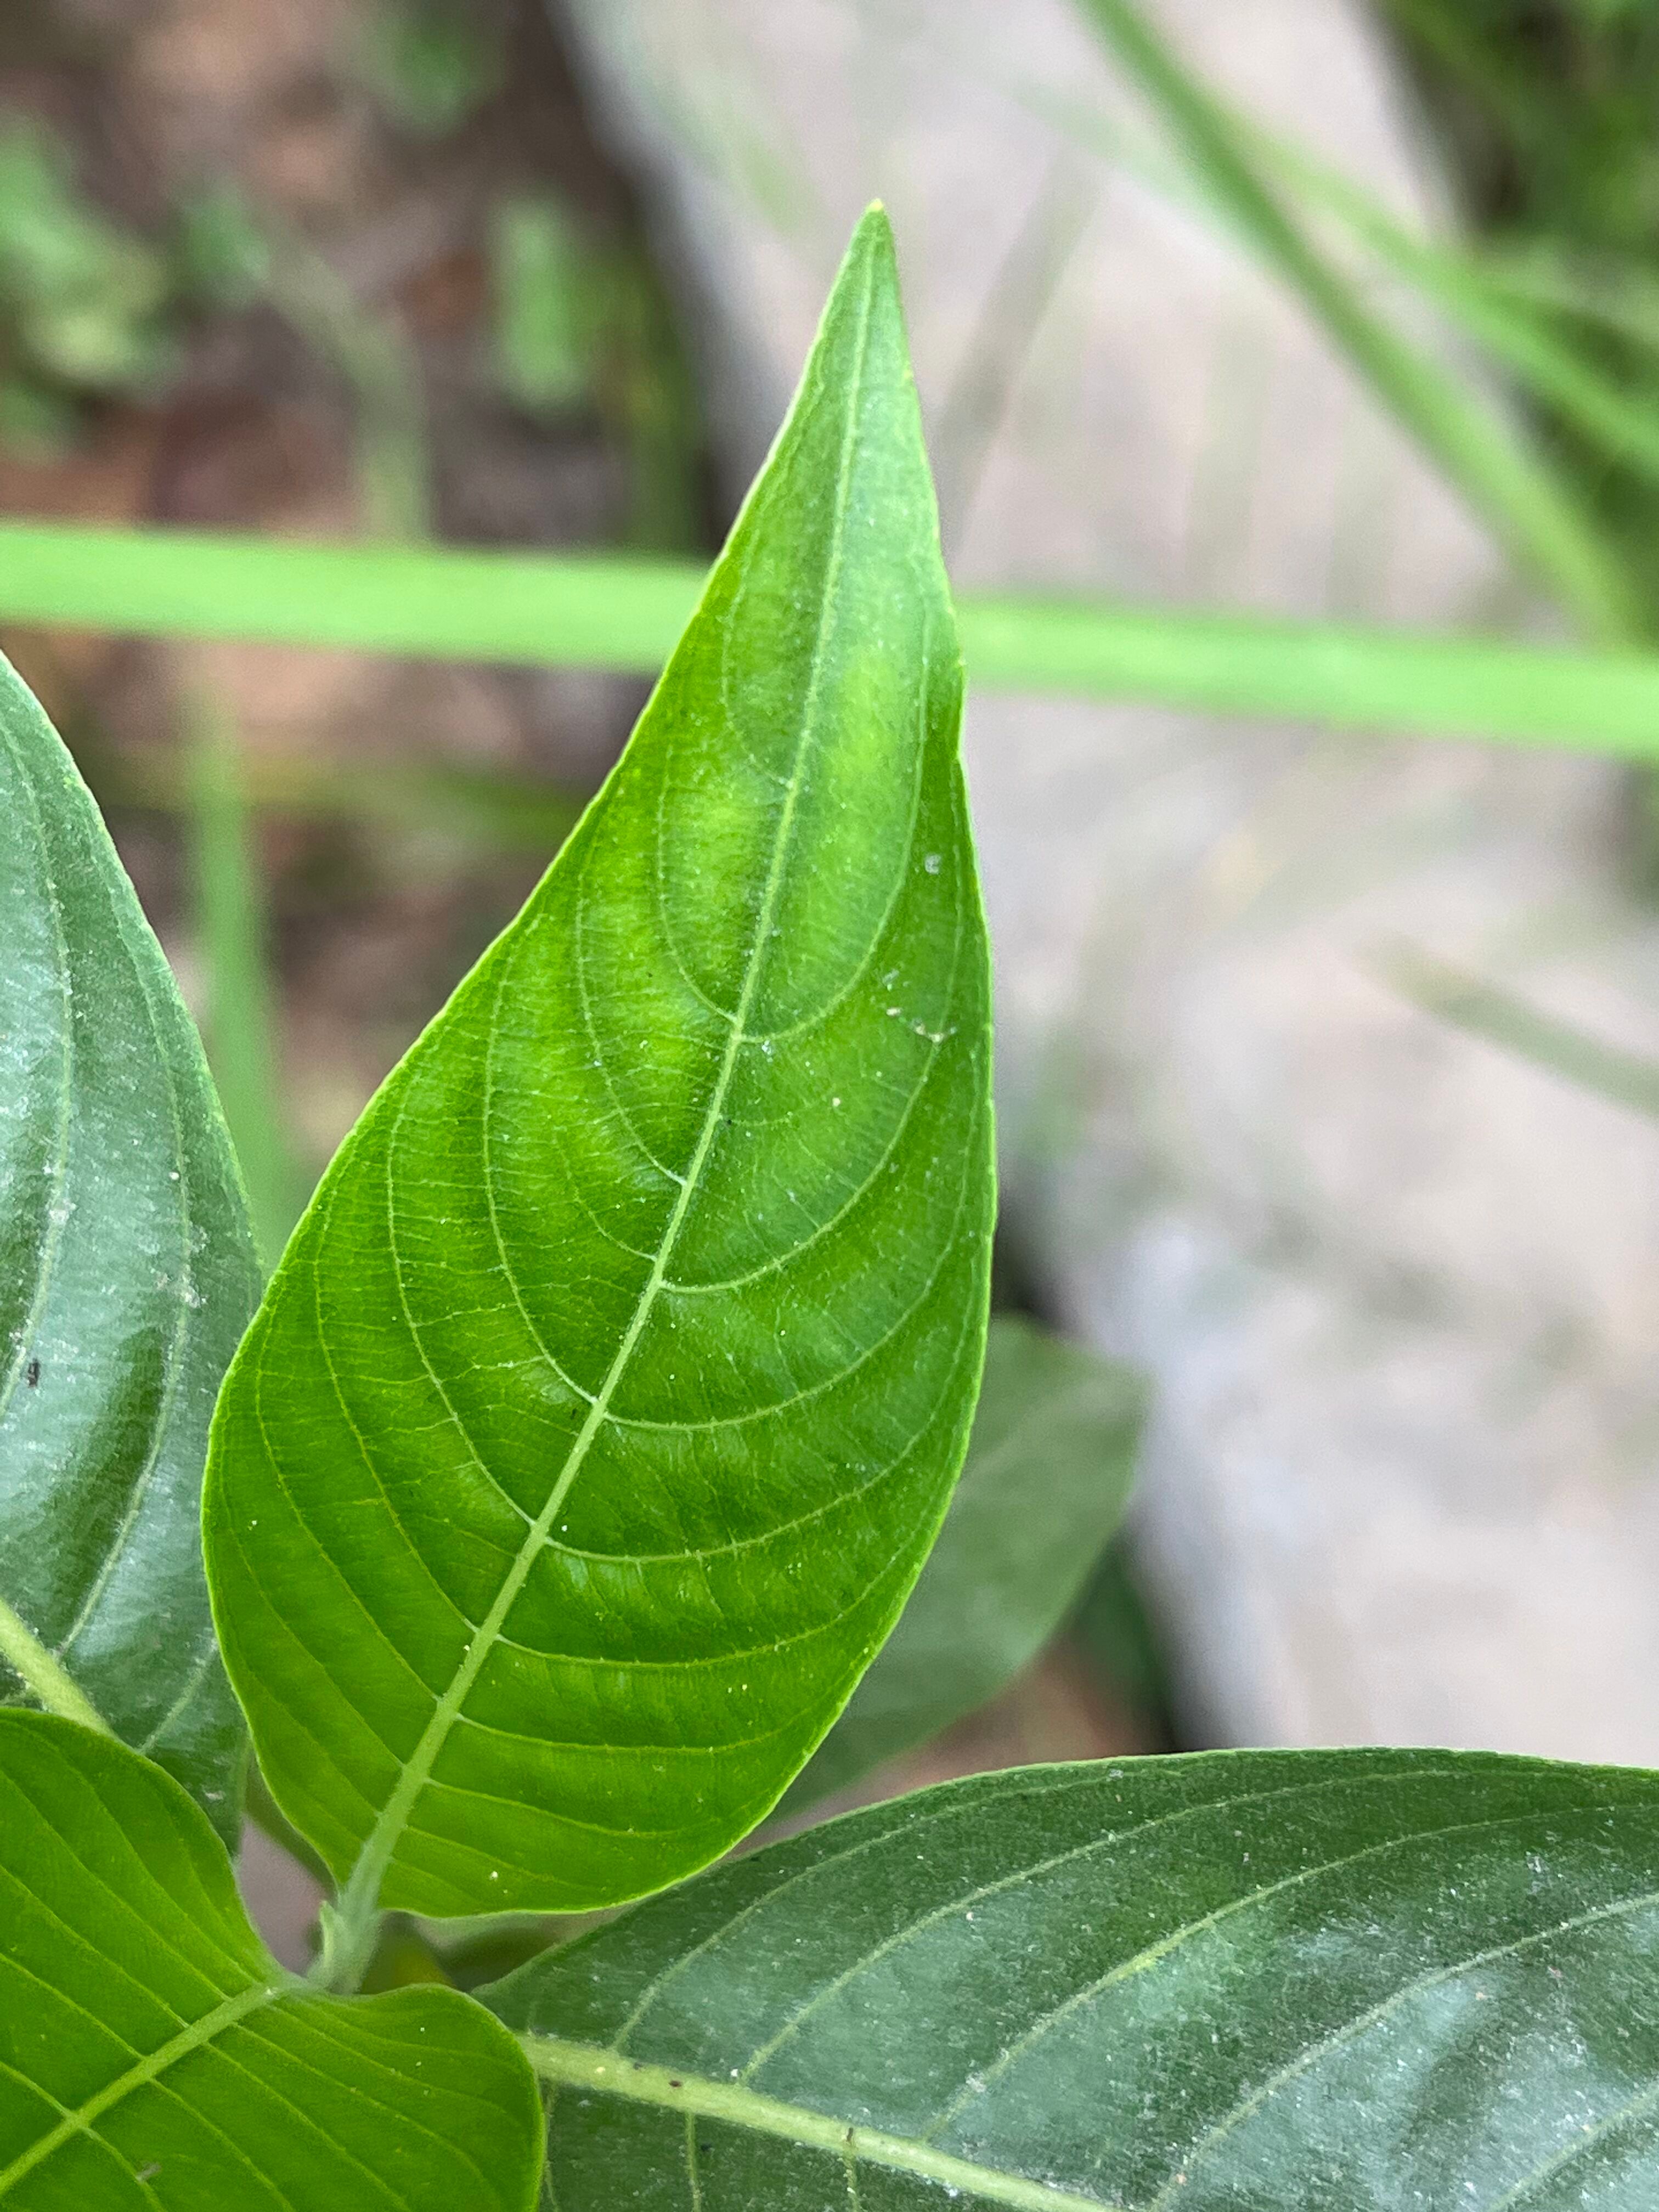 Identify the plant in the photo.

vasaka
